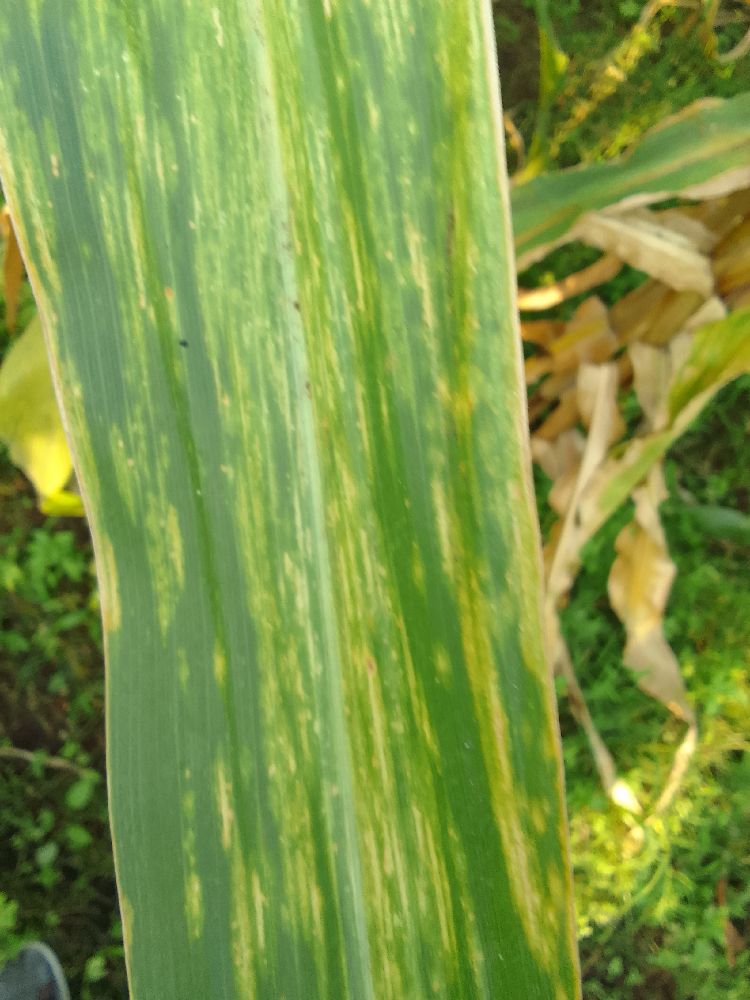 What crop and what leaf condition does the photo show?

maize, maize lethal necrosis
